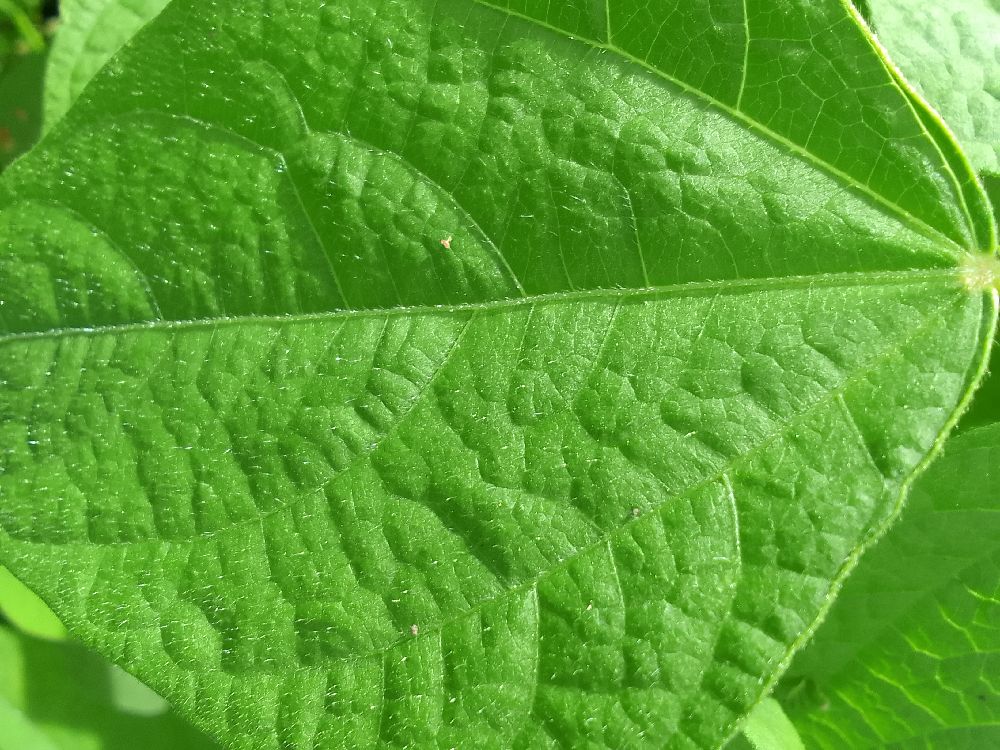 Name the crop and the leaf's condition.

common bean, healthy
